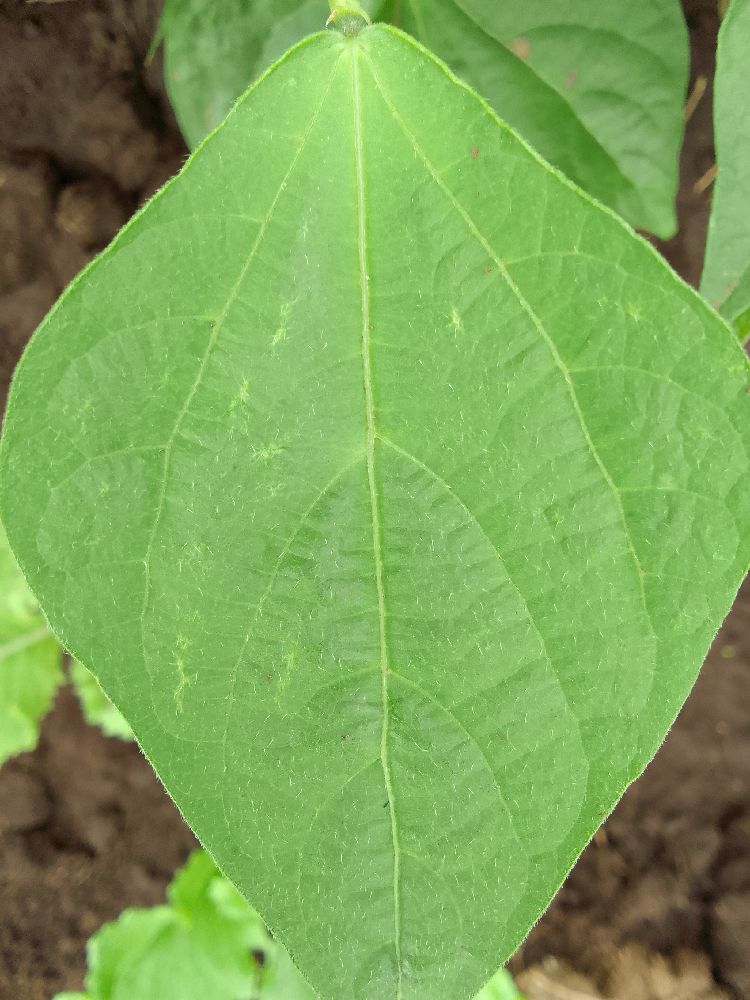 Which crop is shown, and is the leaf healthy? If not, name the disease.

common bean, healthy
